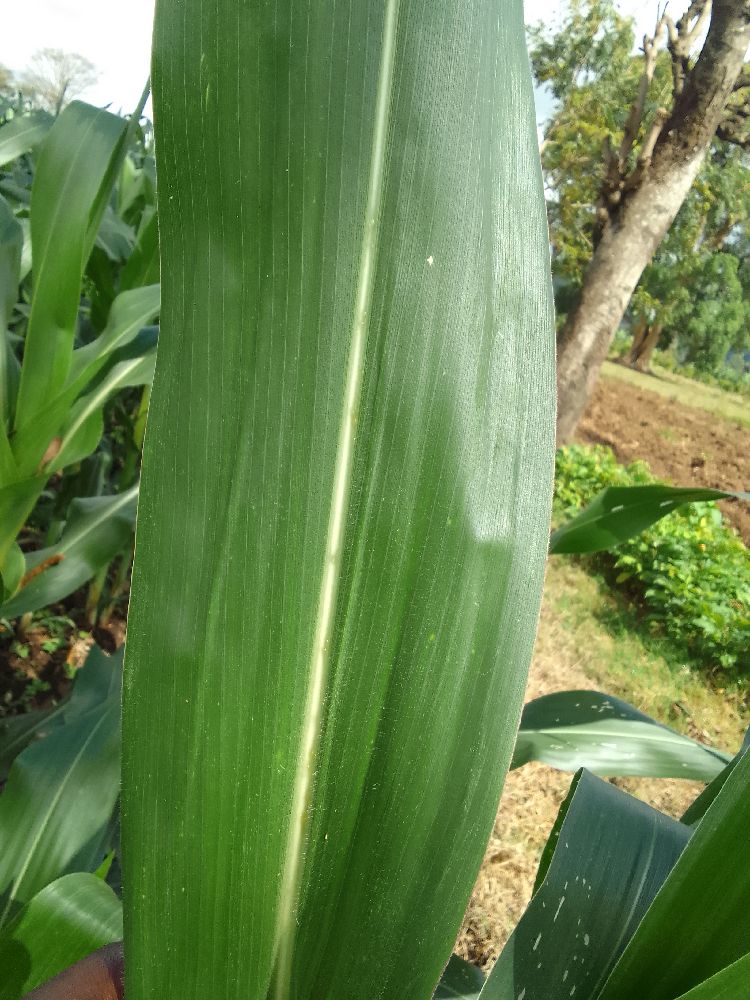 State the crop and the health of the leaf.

maize, healthy
